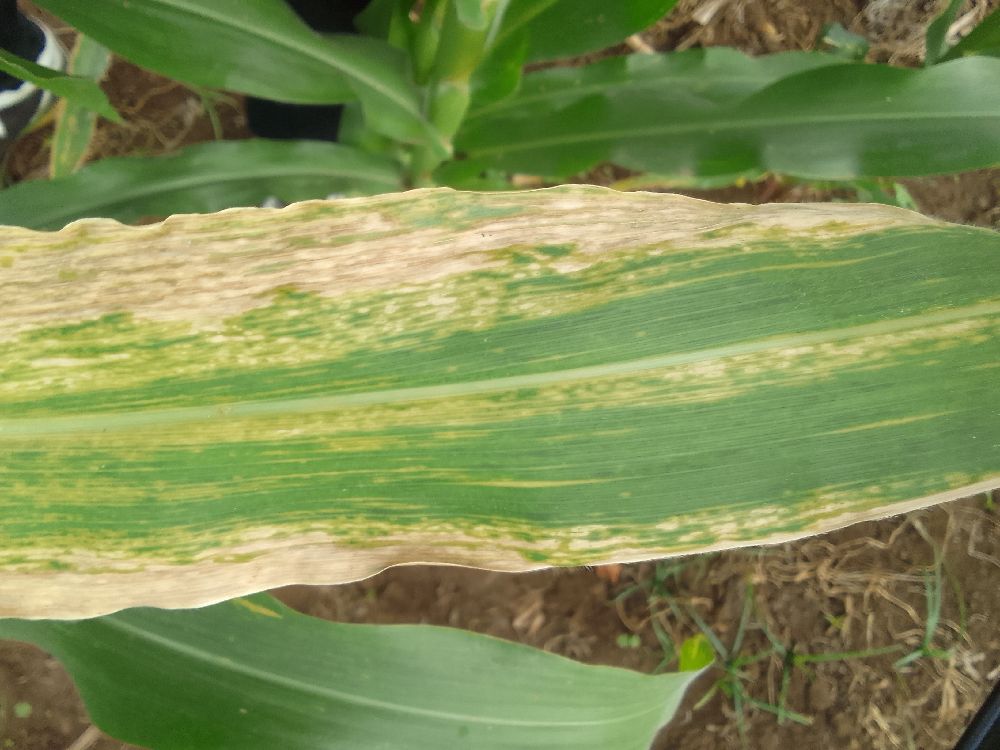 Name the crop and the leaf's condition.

maize, maize lethal necrosis
